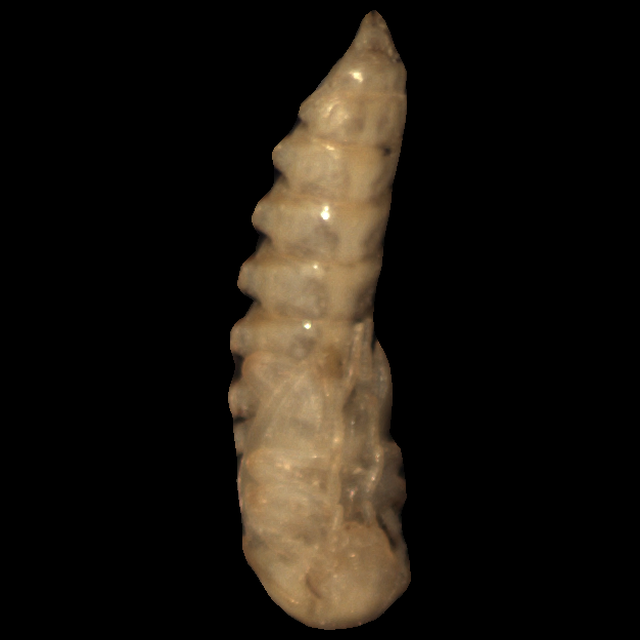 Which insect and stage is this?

mealworm pupa
